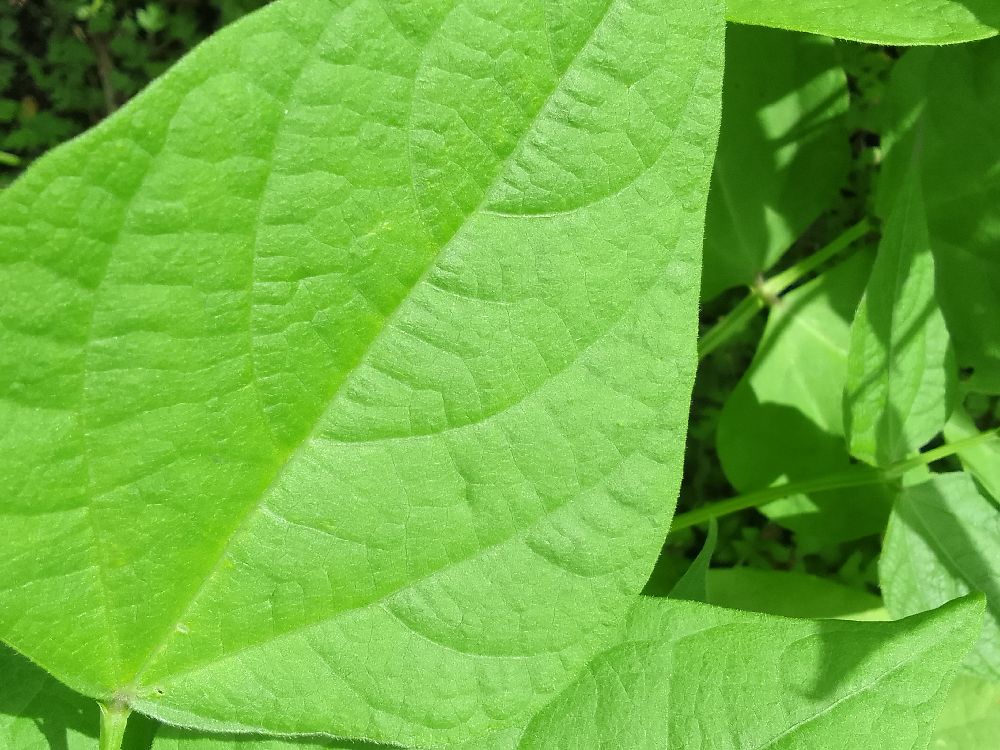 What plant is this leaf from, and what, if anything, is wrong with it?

common bean, healthy
